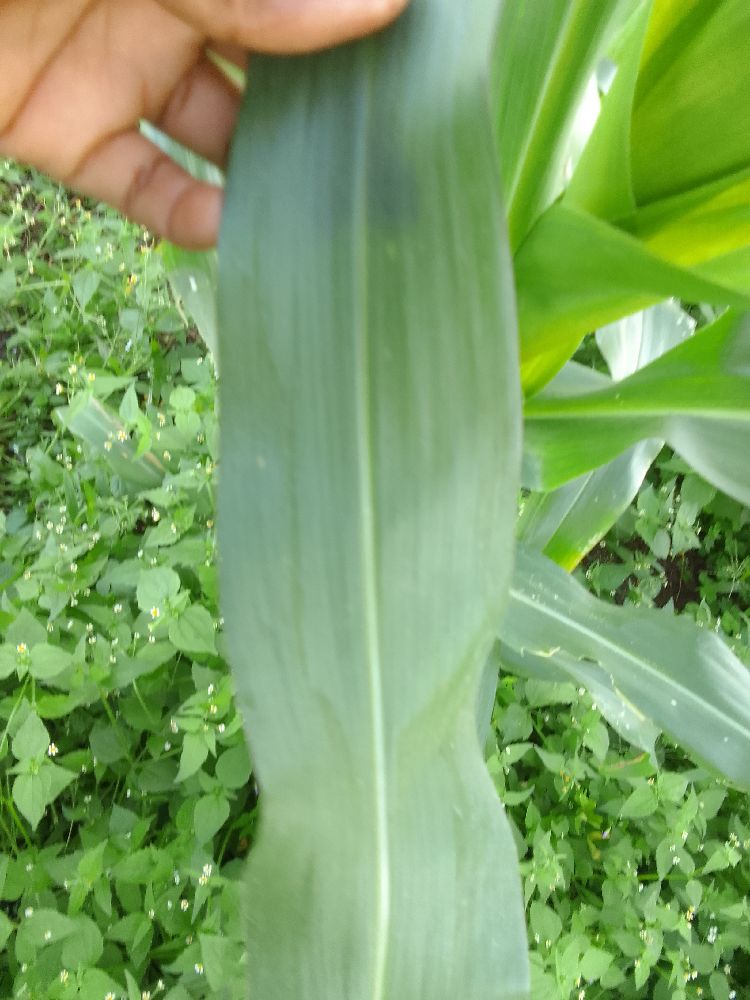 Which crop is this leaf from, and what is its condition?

maize, healthy
